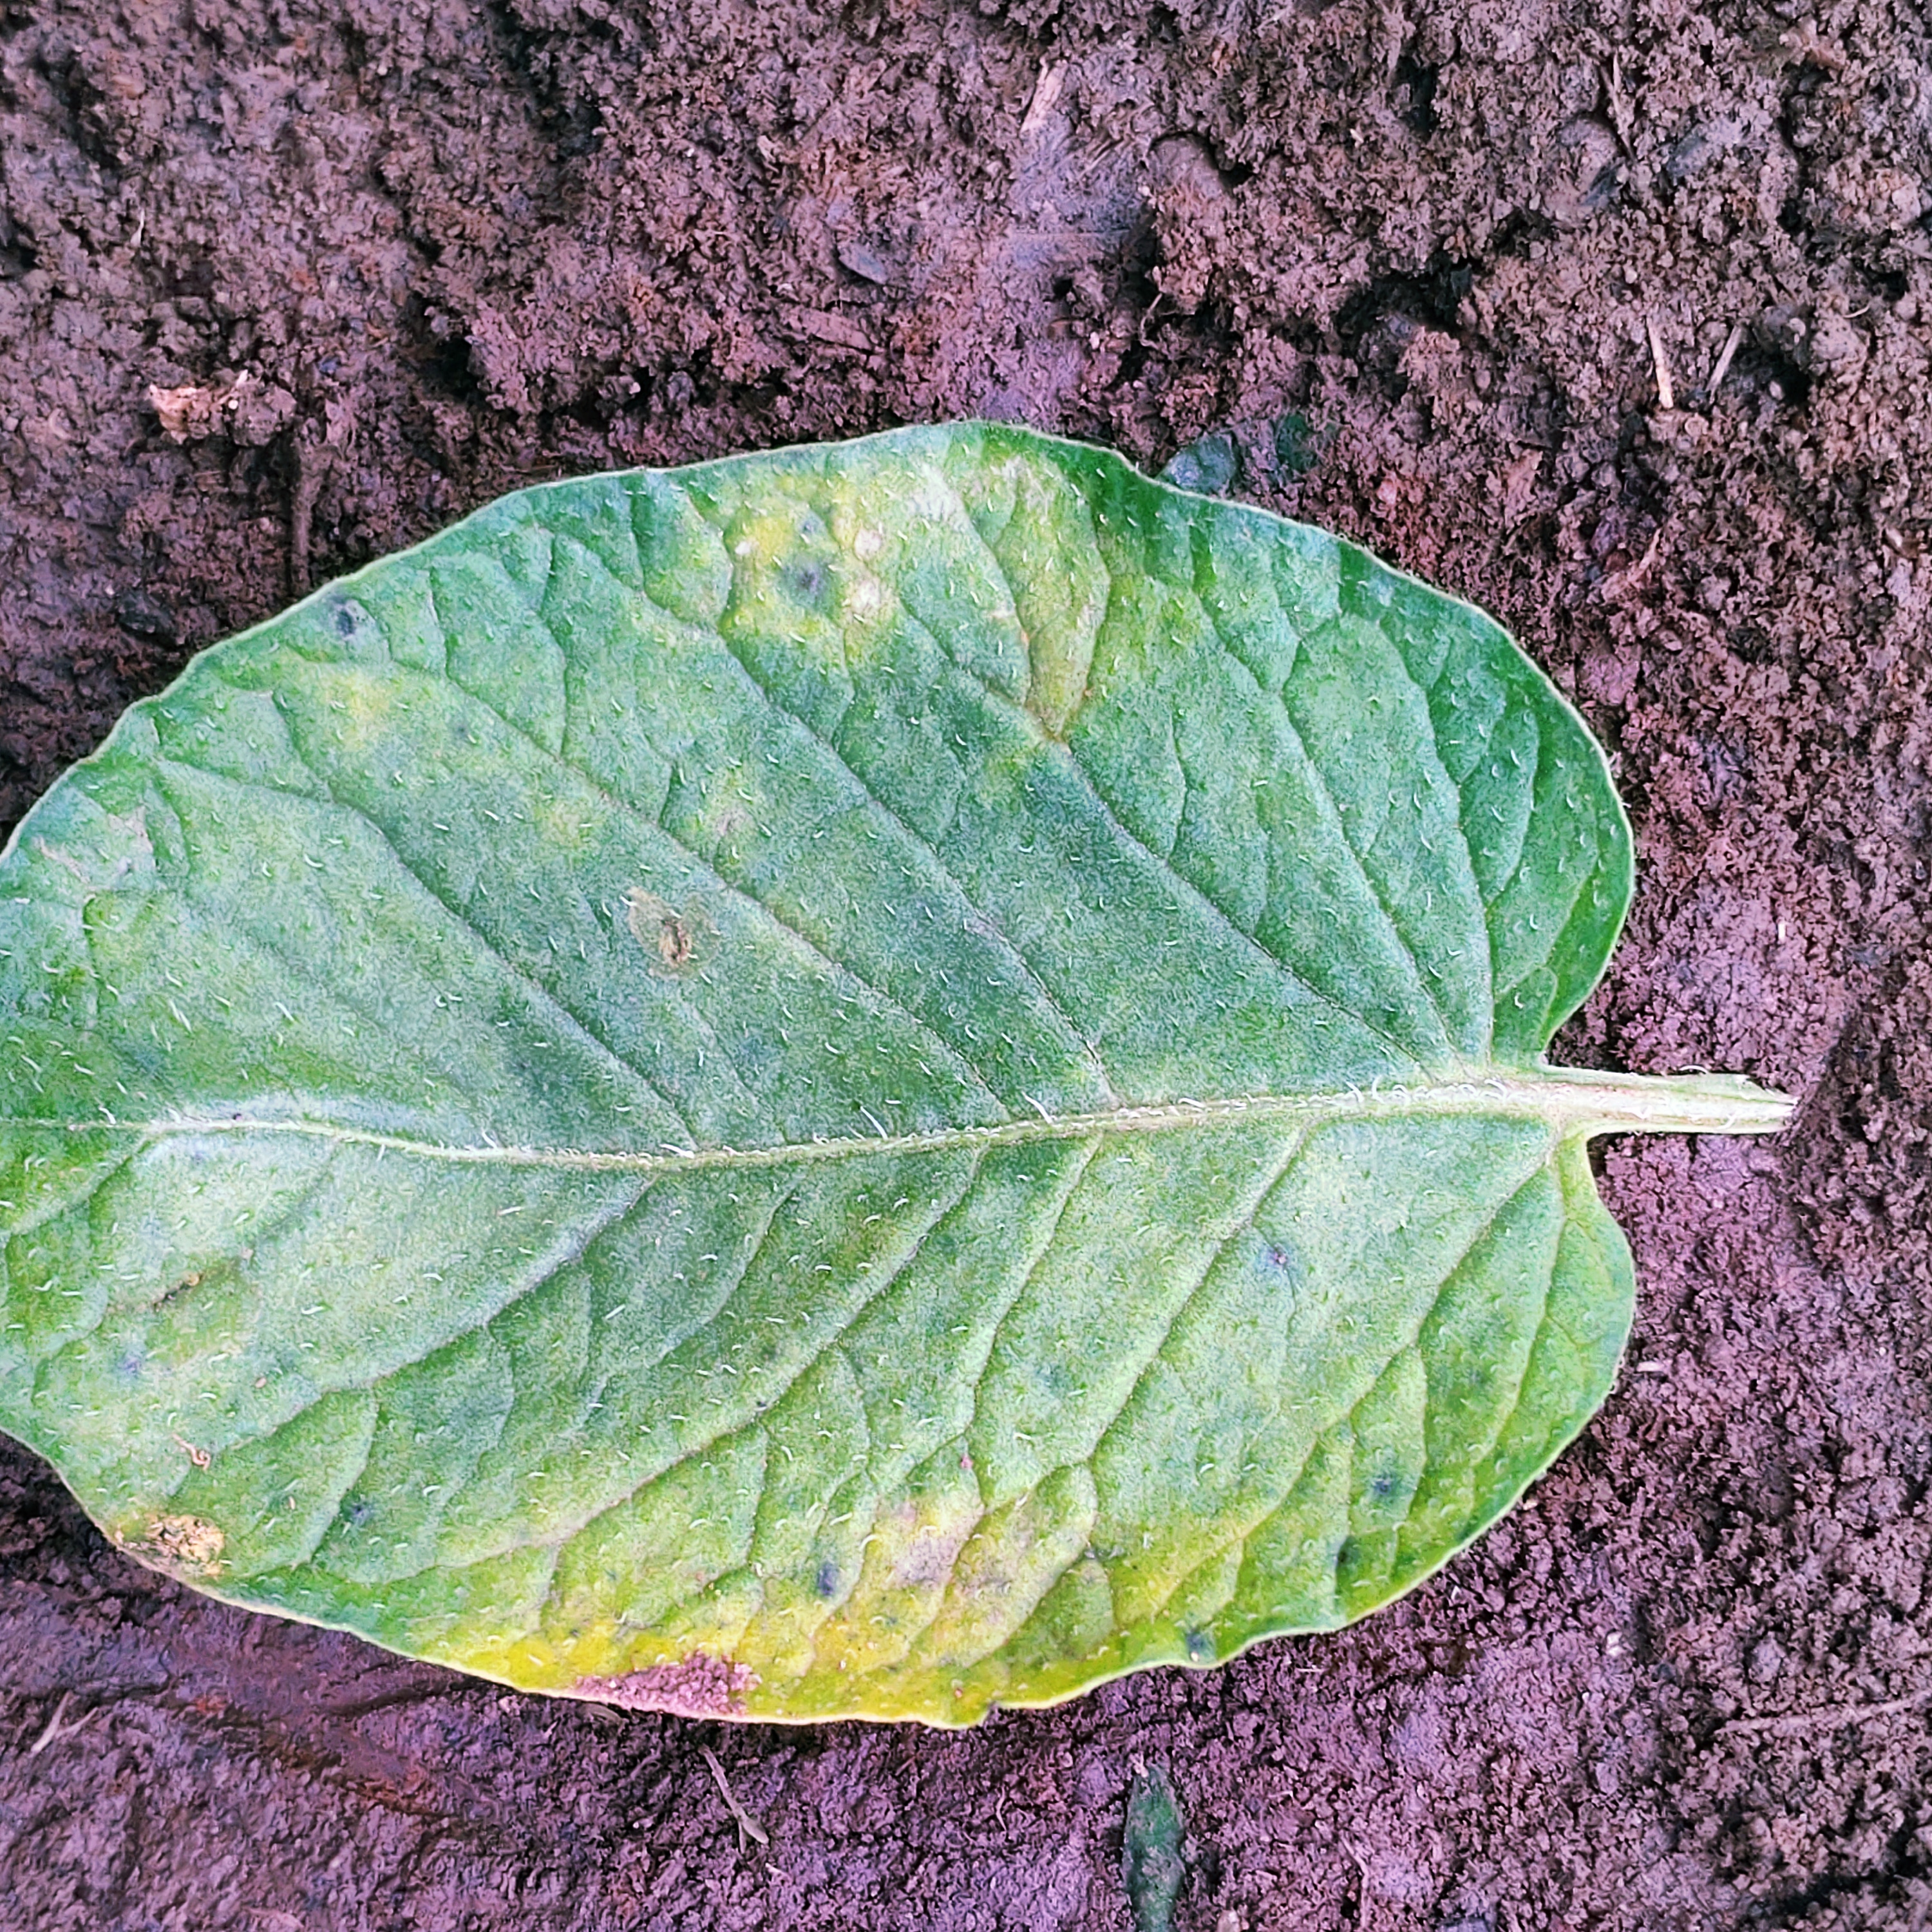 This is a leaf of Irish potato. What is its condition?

late blight
